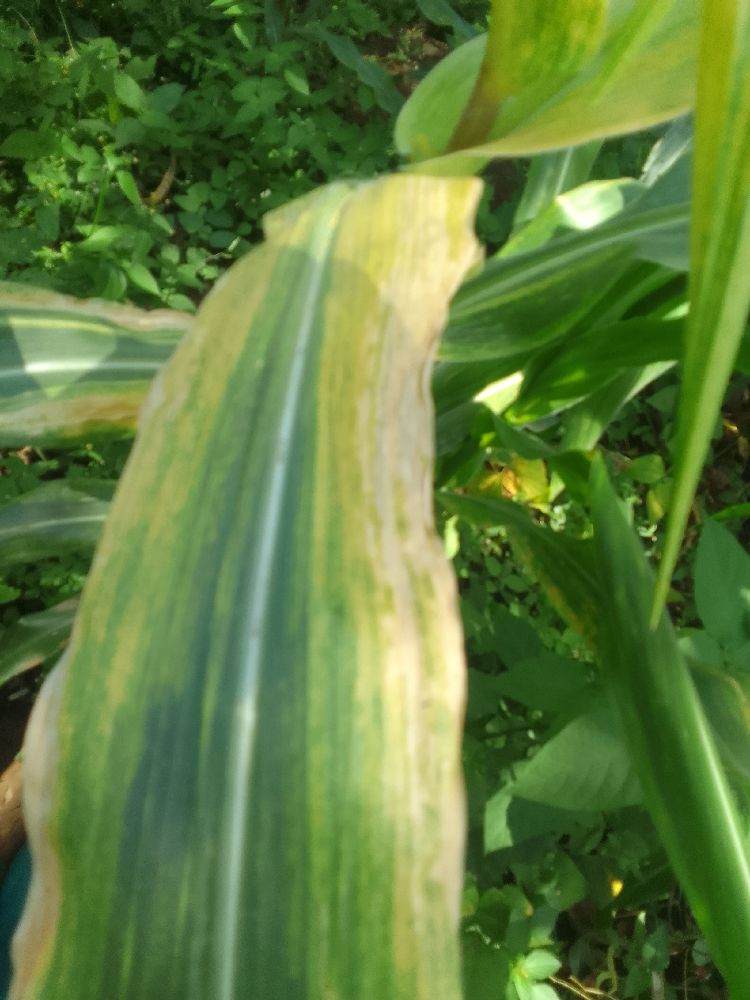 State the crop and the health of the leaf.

maize, maize lethal necrosis
